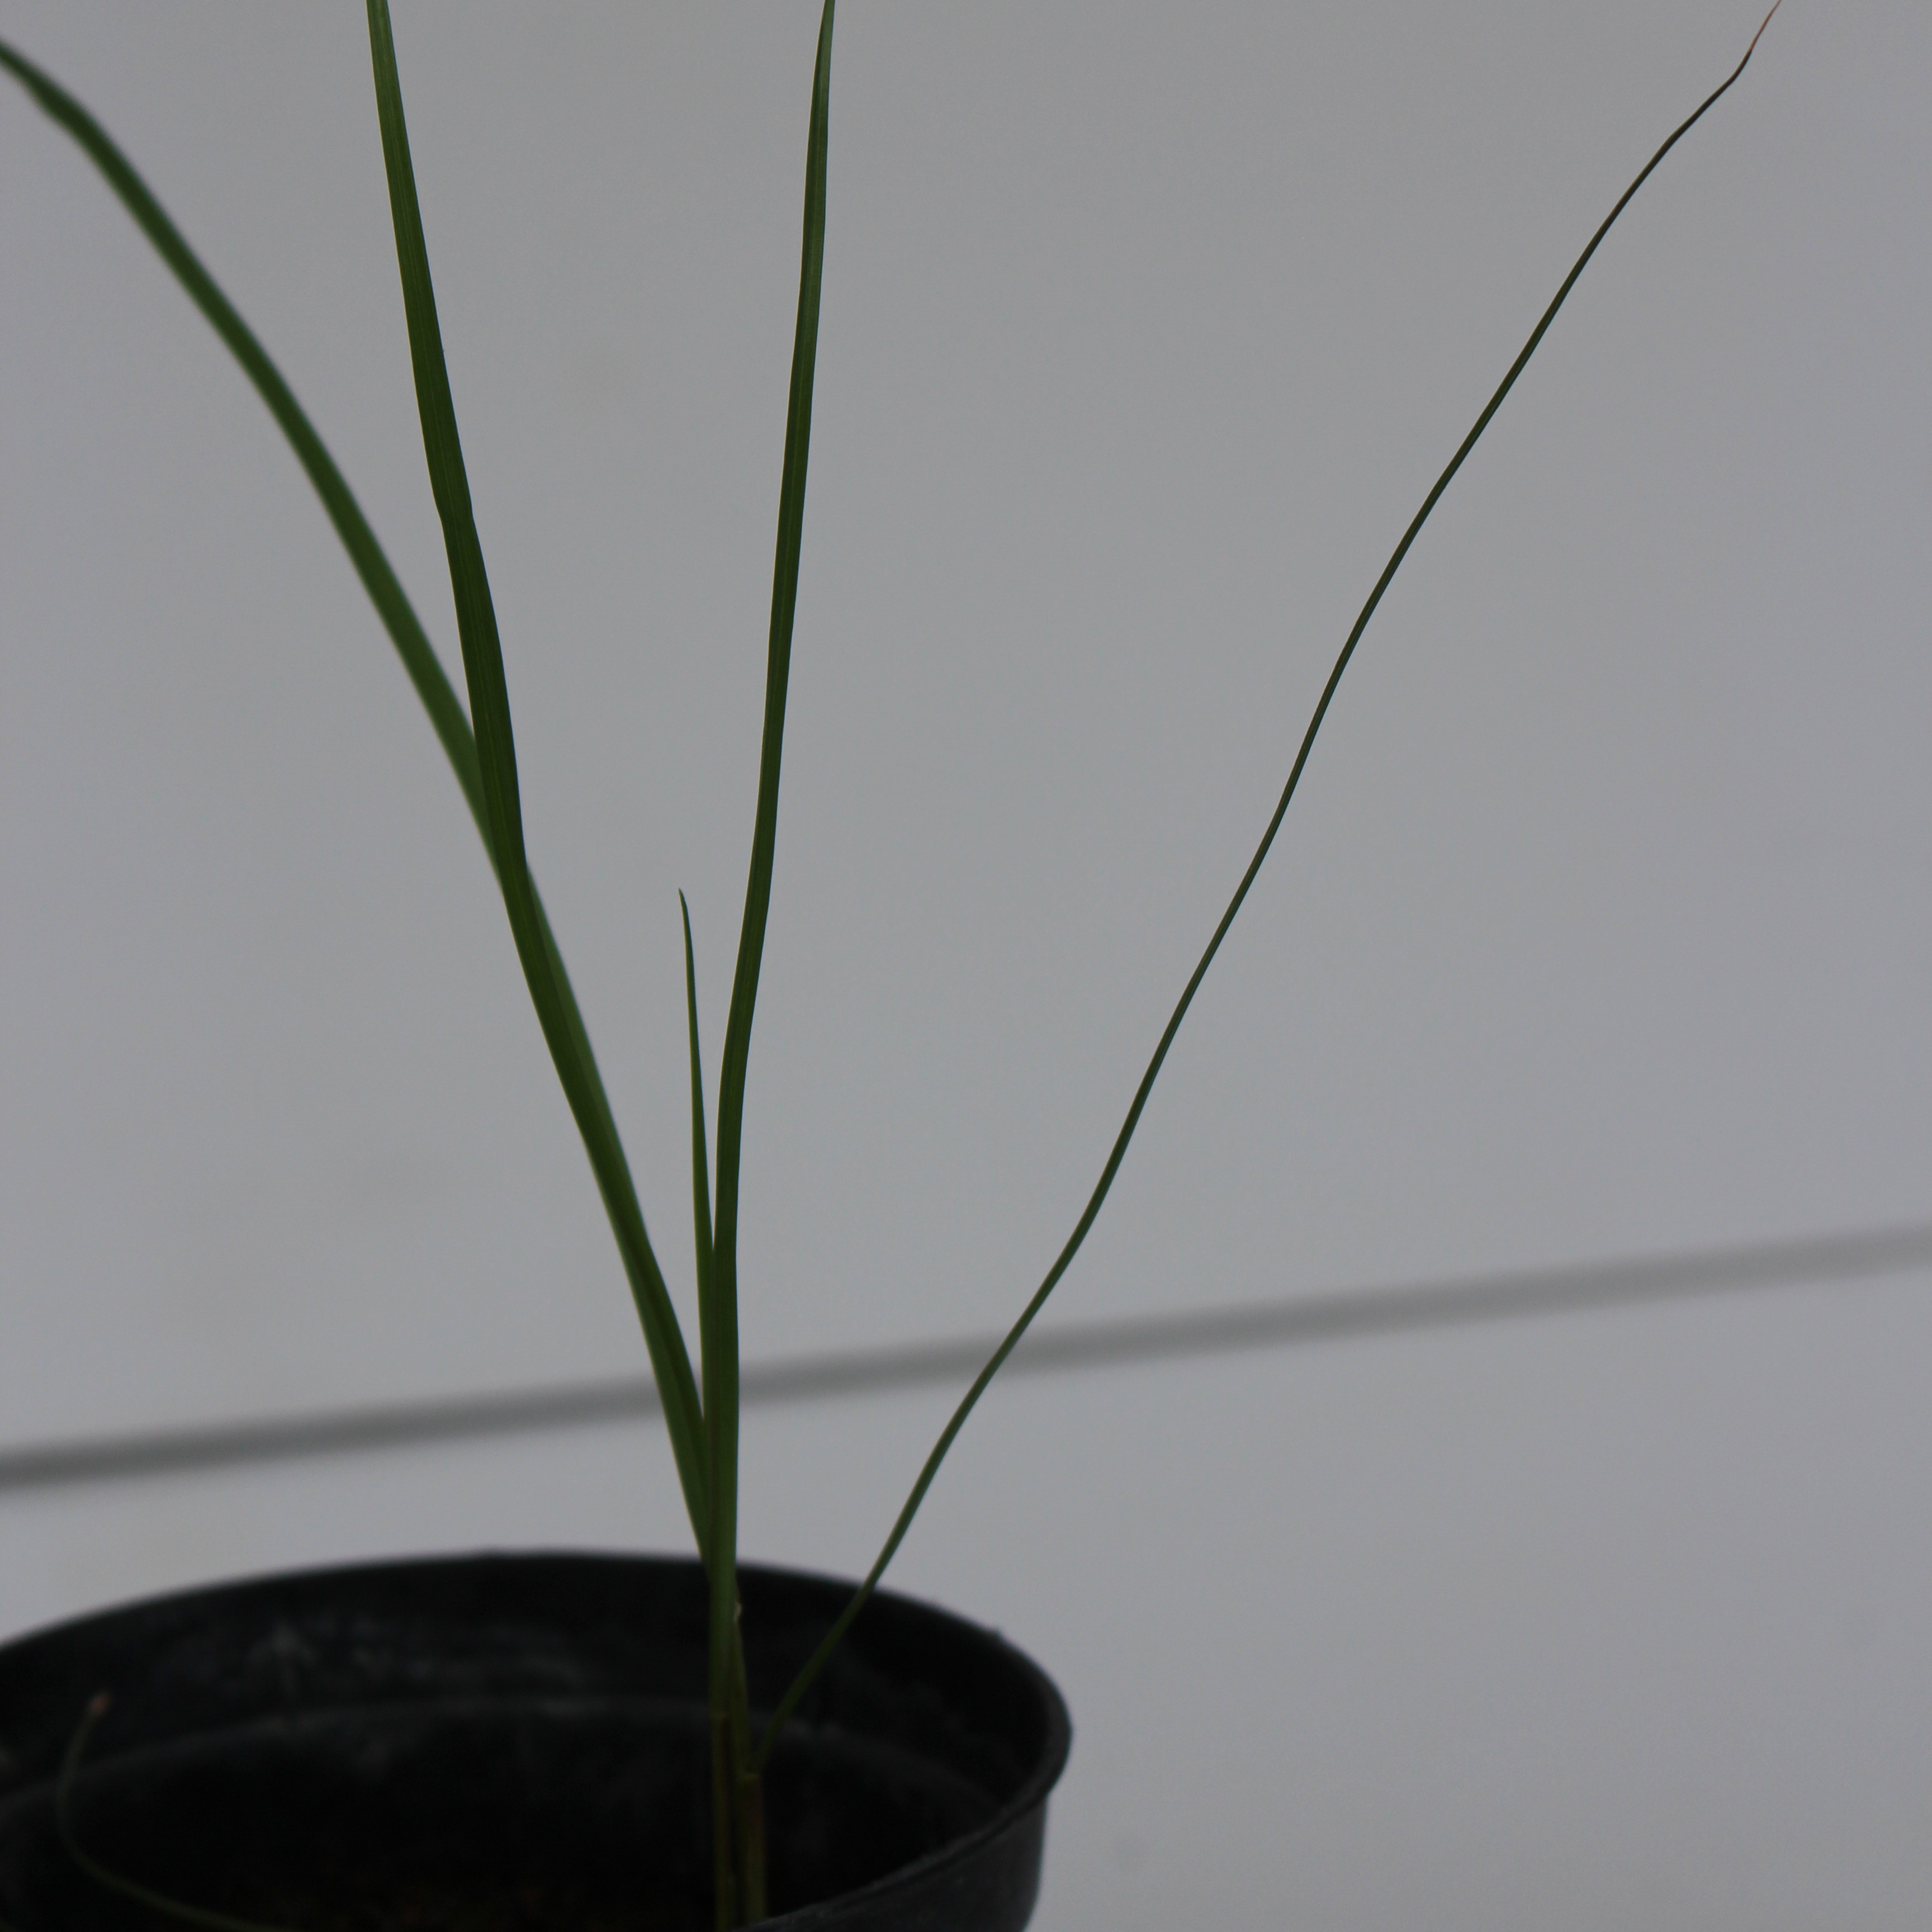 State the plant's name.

Lolium multiflorum
